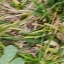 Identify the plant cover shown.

unstructured weed
